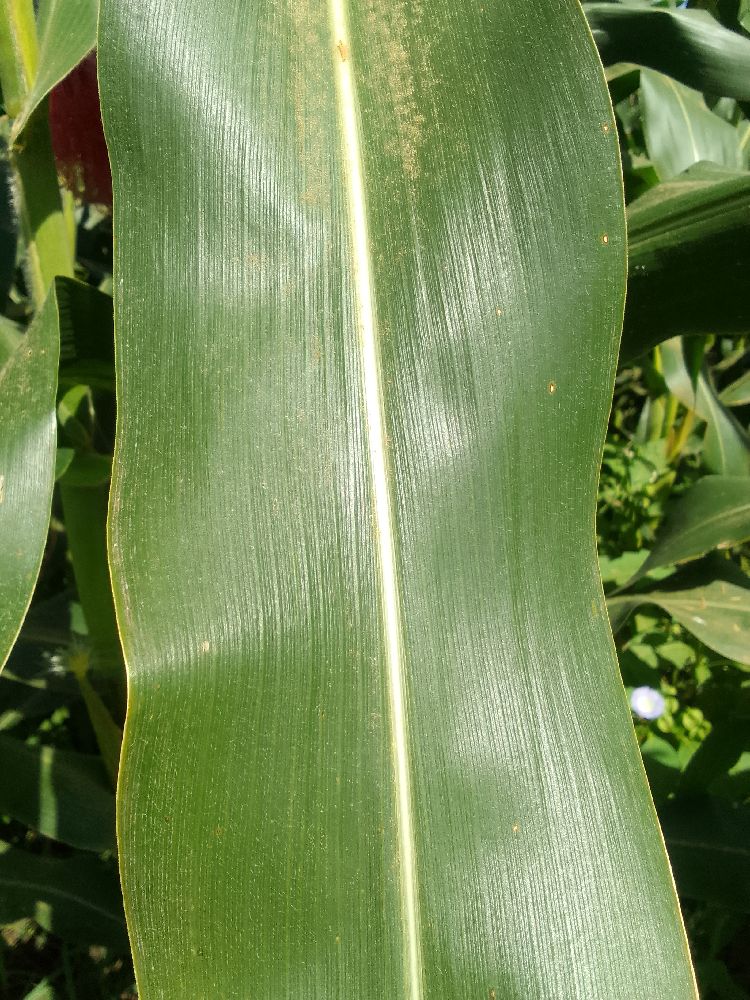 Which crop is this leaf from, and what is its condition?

maize, healthy
